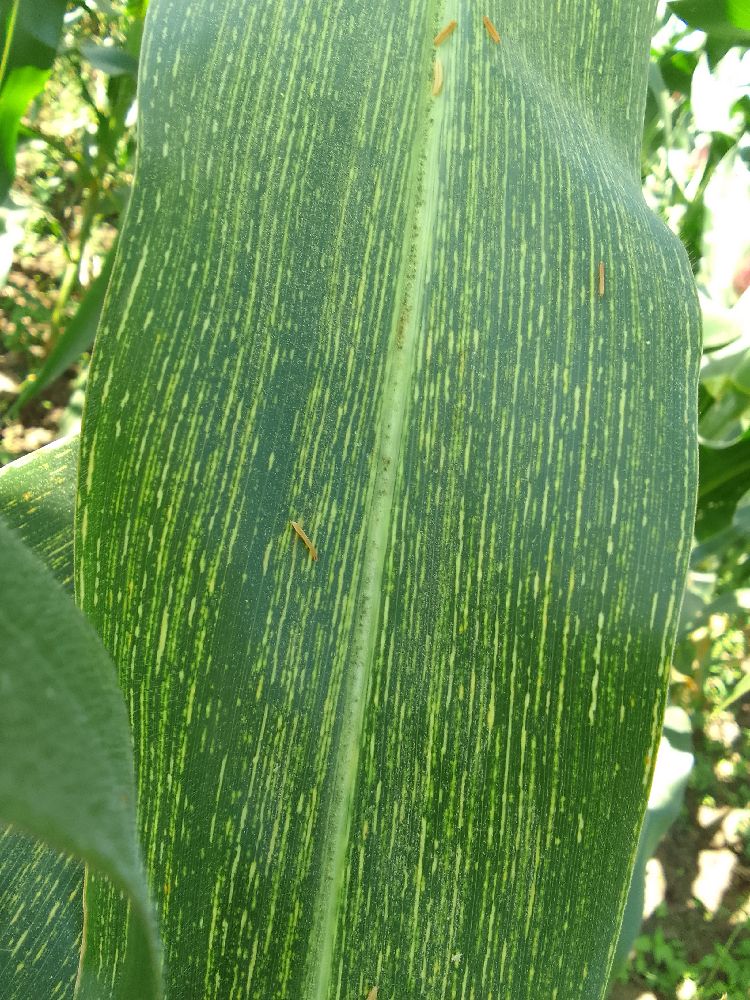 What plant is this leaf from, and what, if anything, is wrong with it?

maize, maize streak virus
